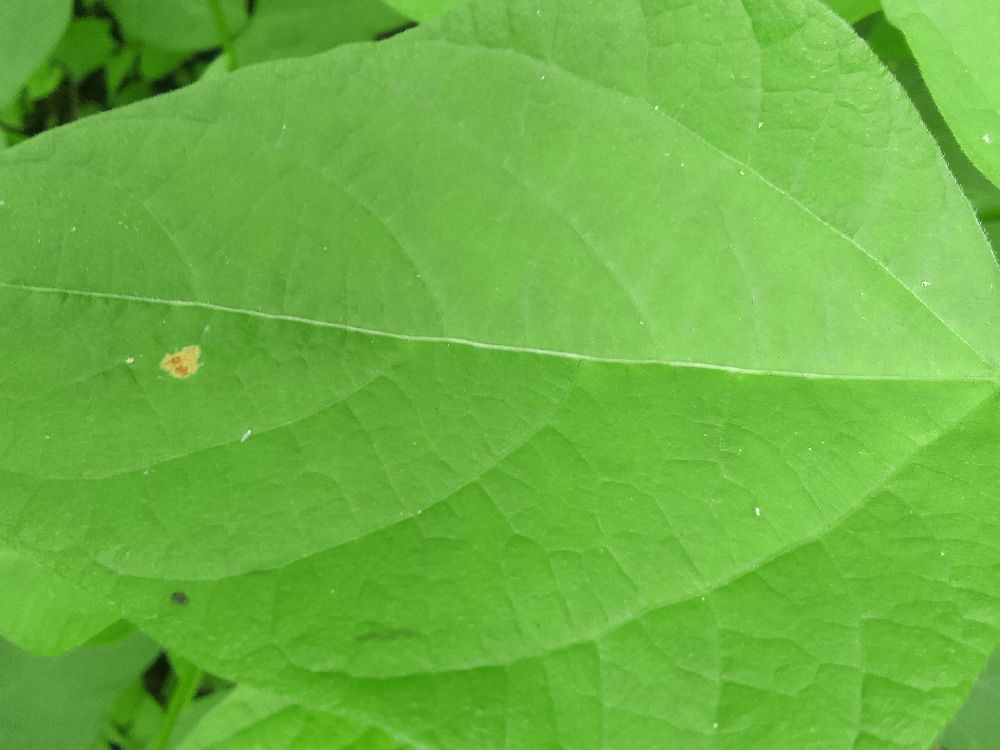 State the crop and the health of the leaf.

common bean, healthy
